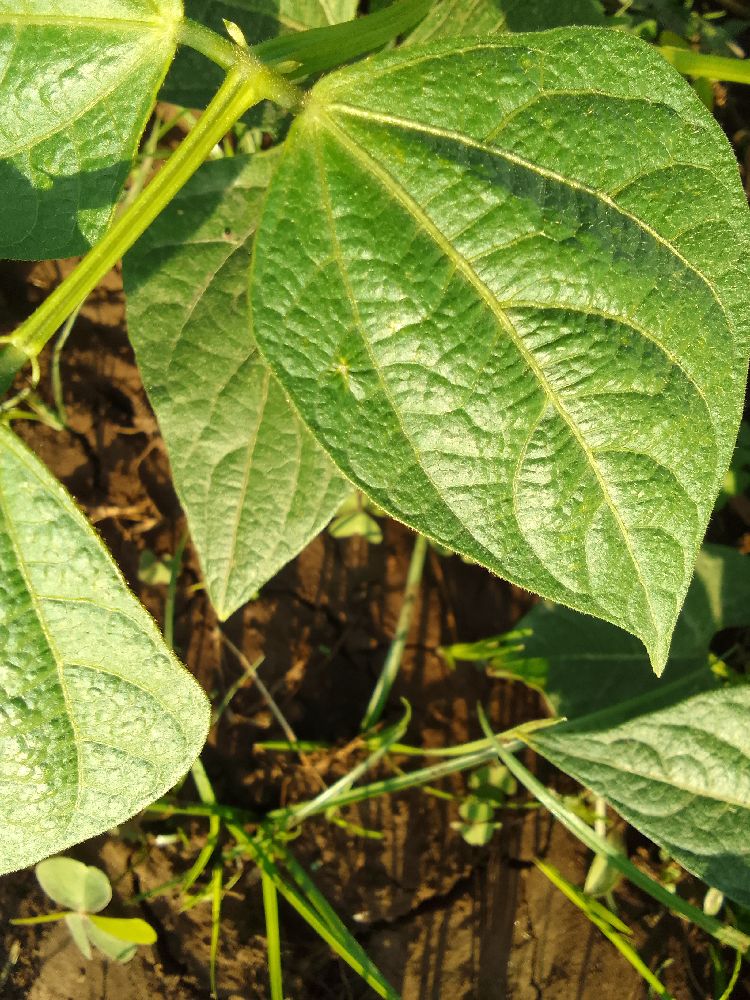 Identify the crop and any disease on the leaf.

common bean, healthy
